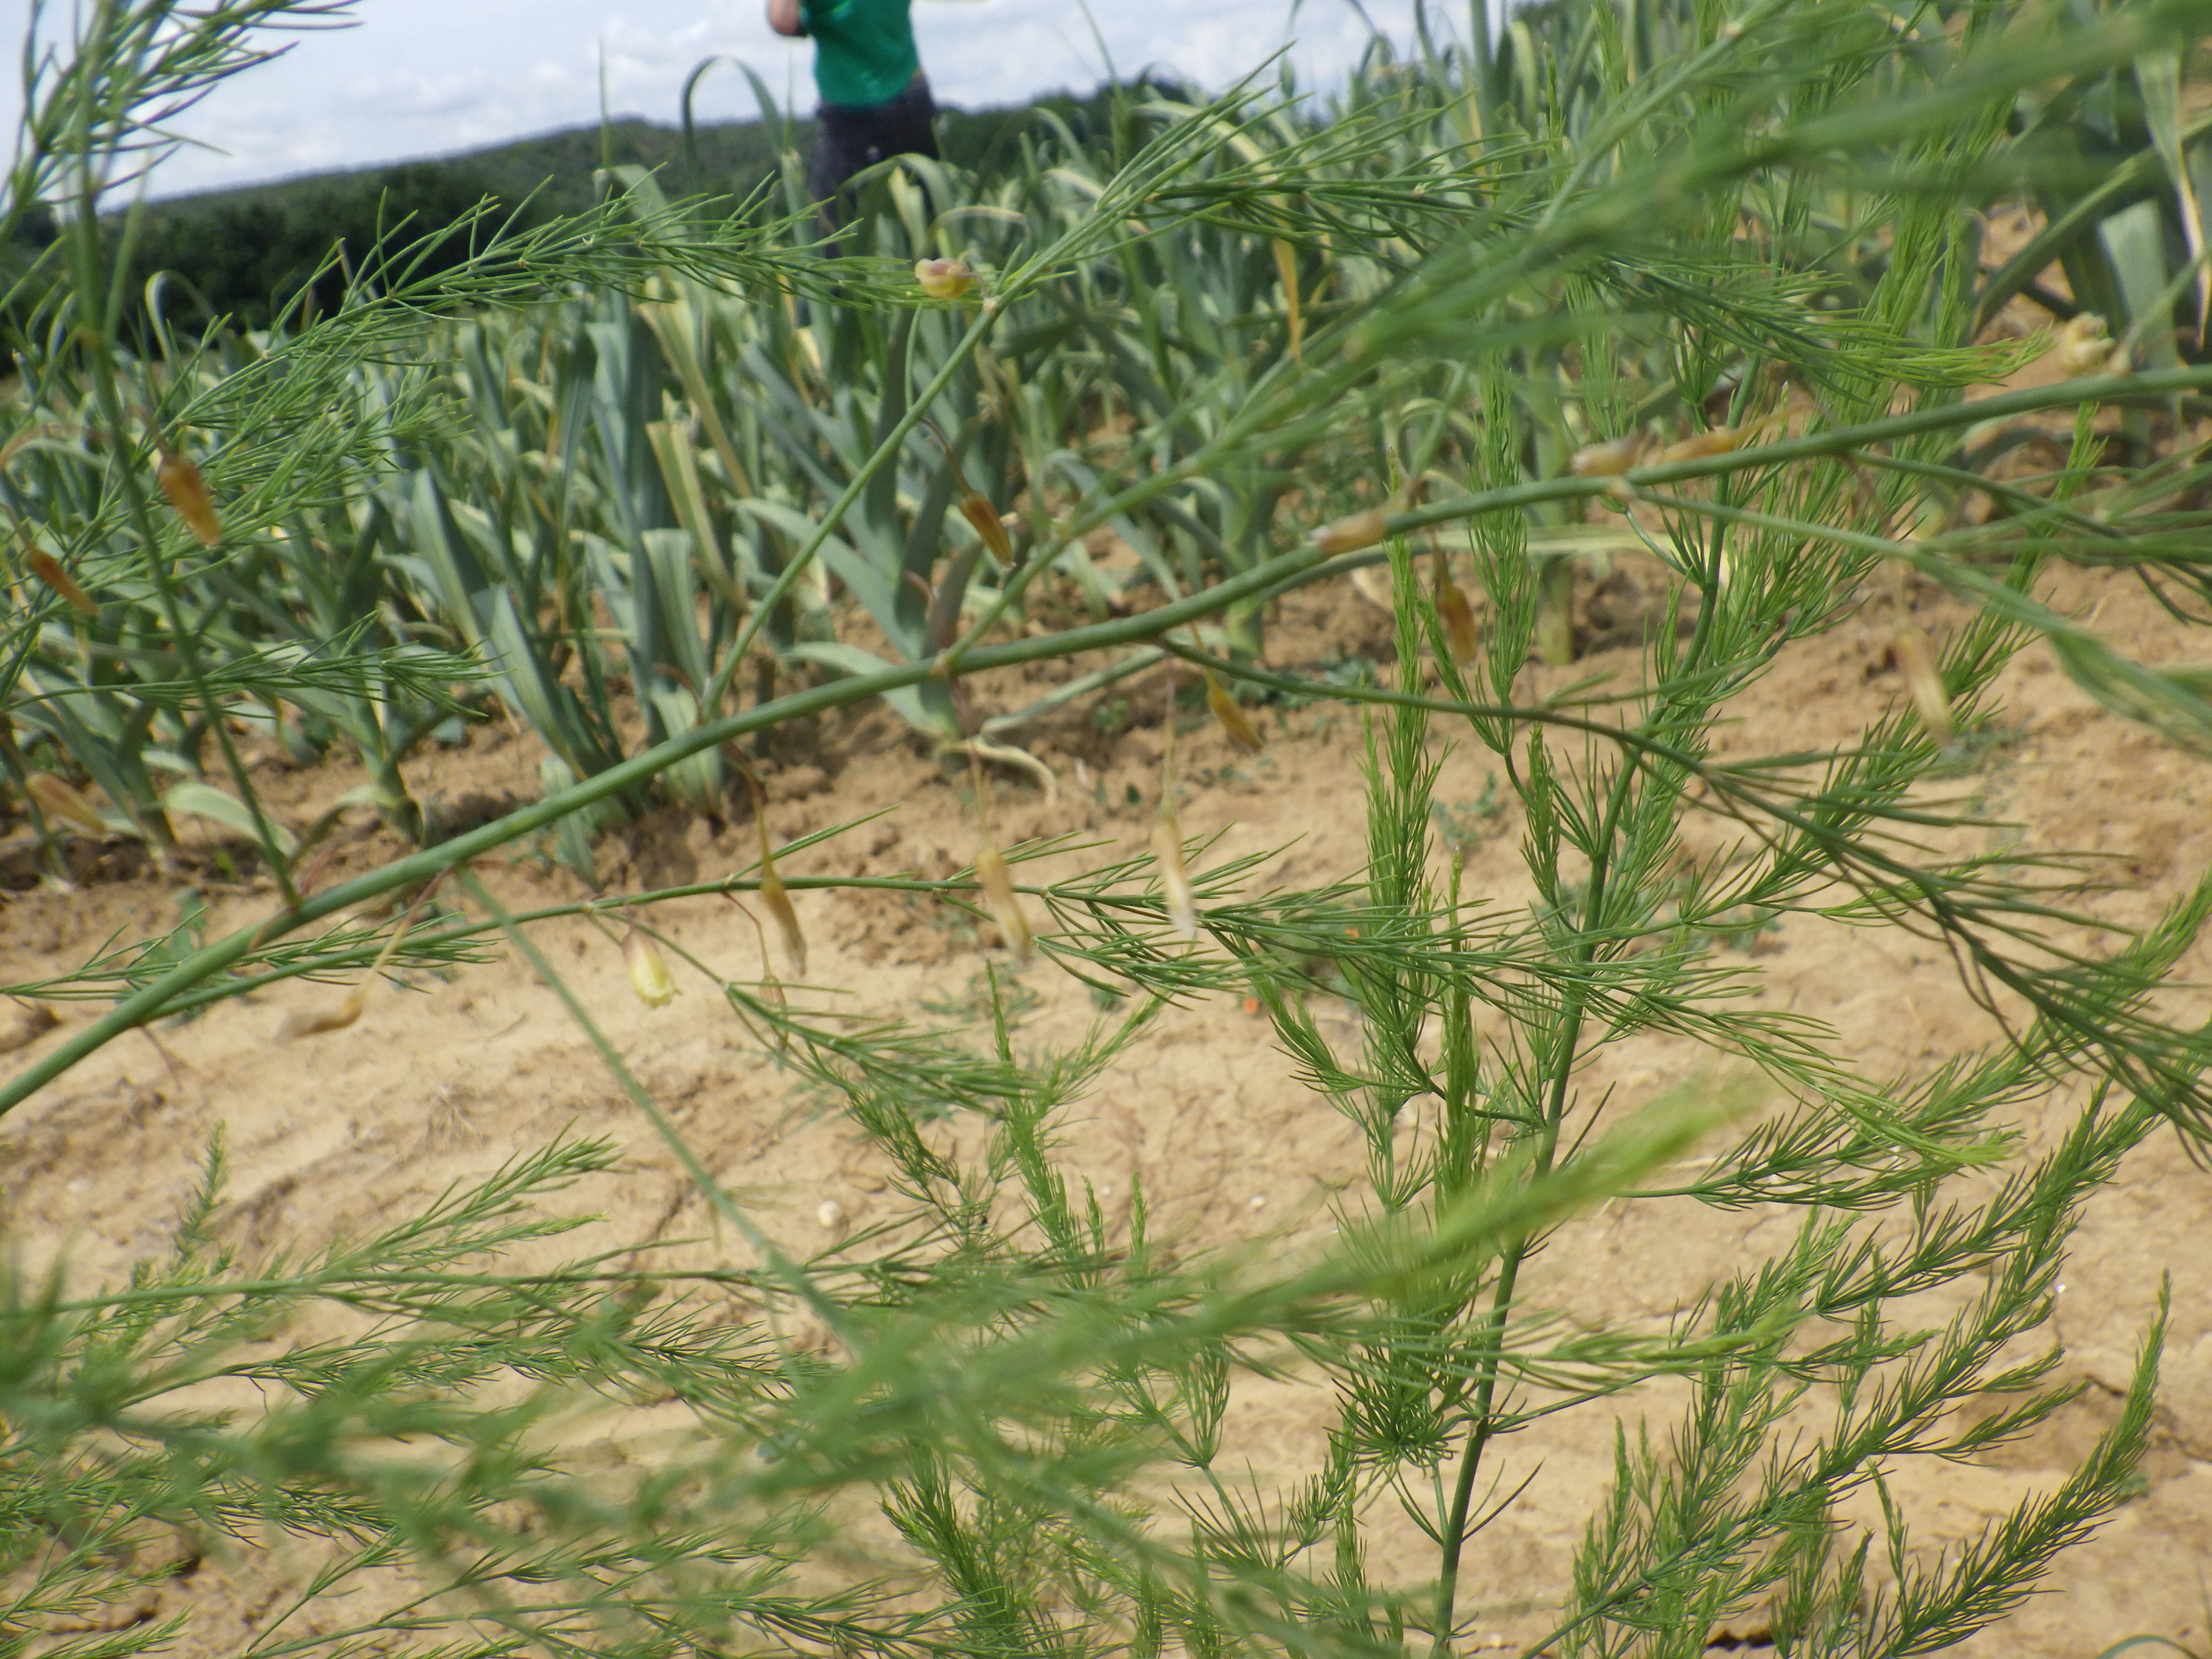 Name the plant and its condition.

asparagus, healthy
